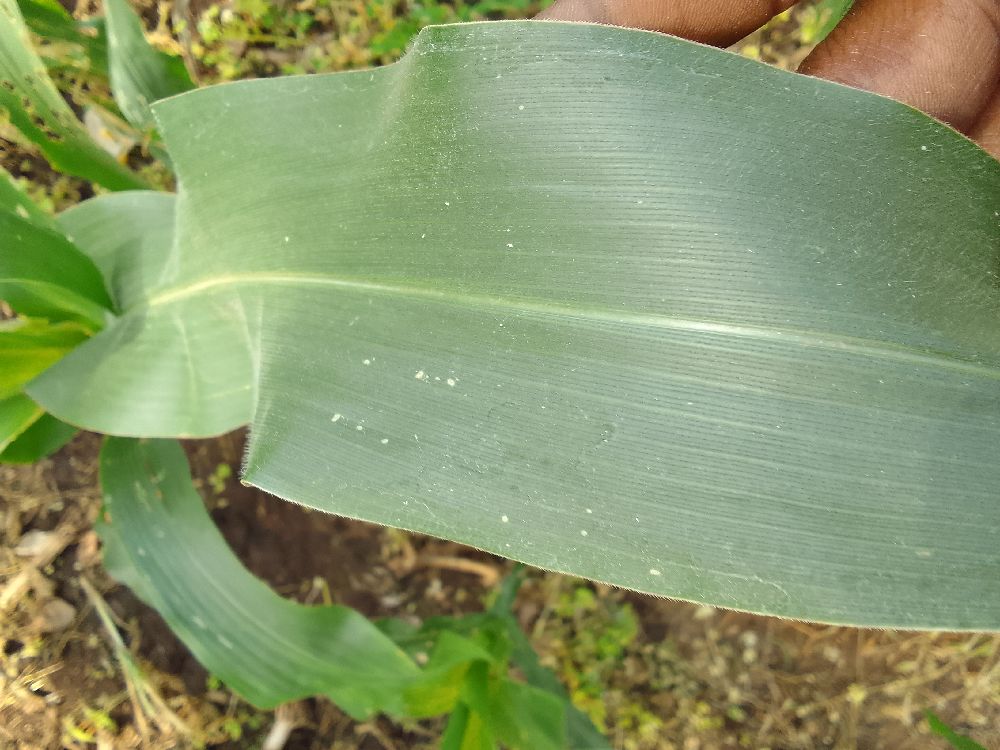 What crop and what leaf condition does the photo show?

maize, healthy
